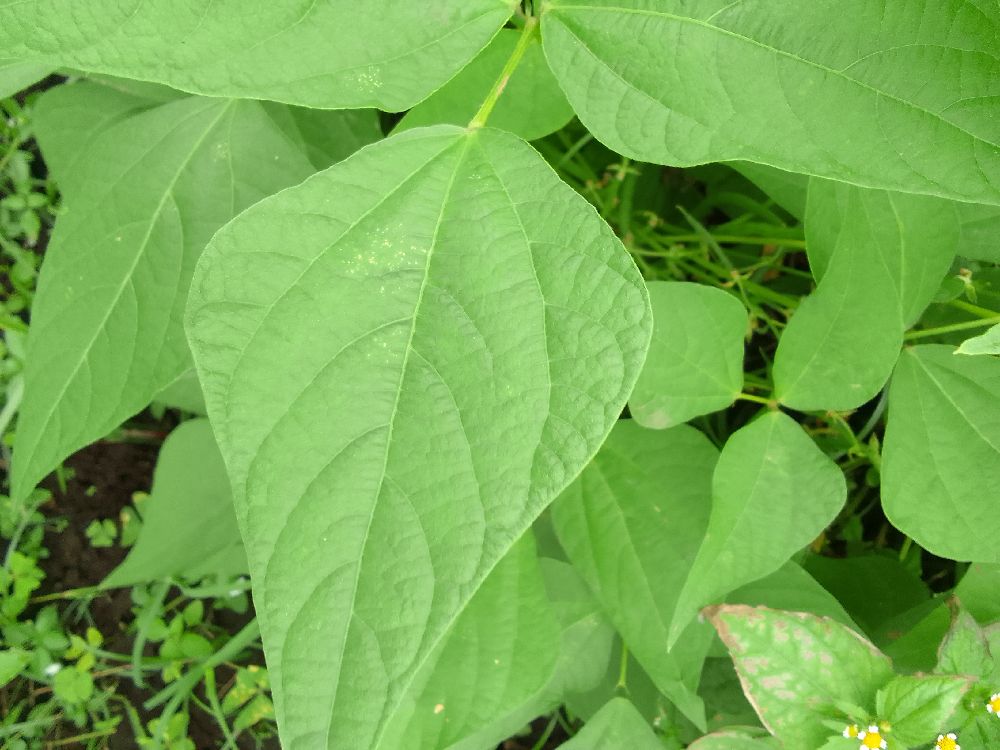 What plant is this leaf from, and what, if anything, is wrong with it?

common bean, healthy
